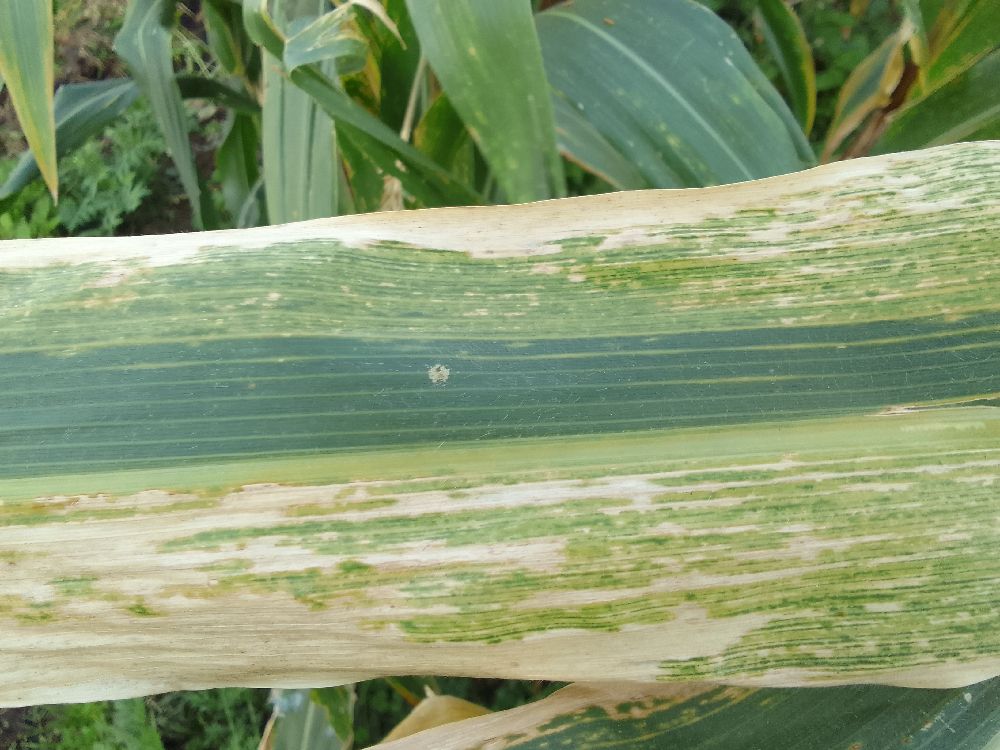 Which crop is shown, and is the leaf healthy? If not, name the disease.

maize, maize lethal necrosis
